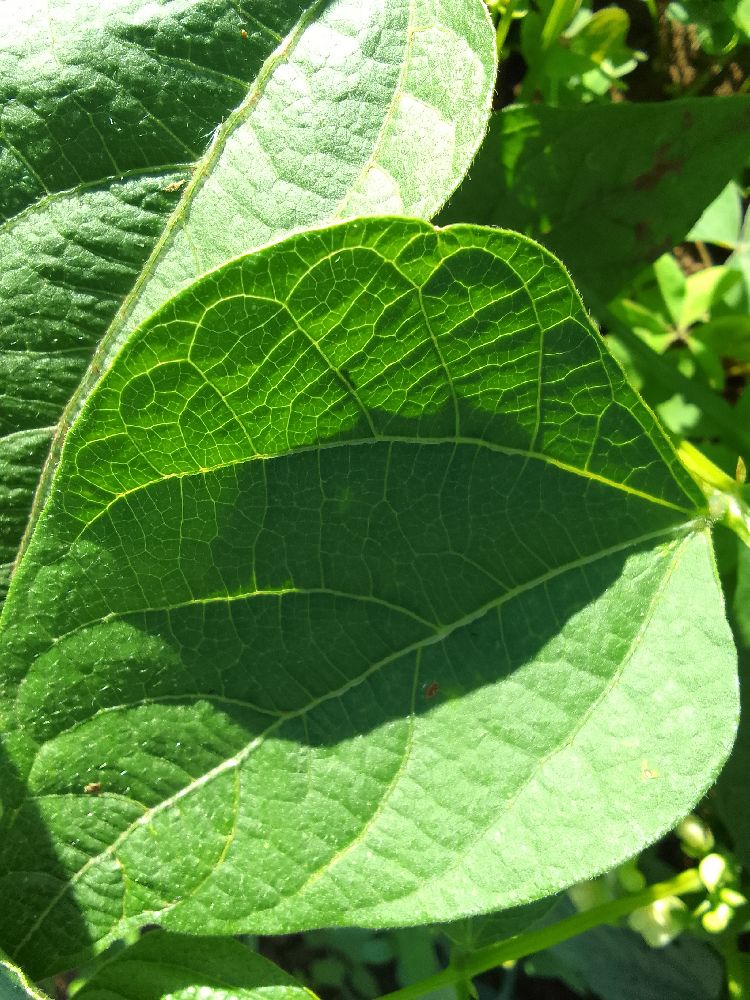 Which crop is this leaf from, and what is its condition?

common bean, healthy
